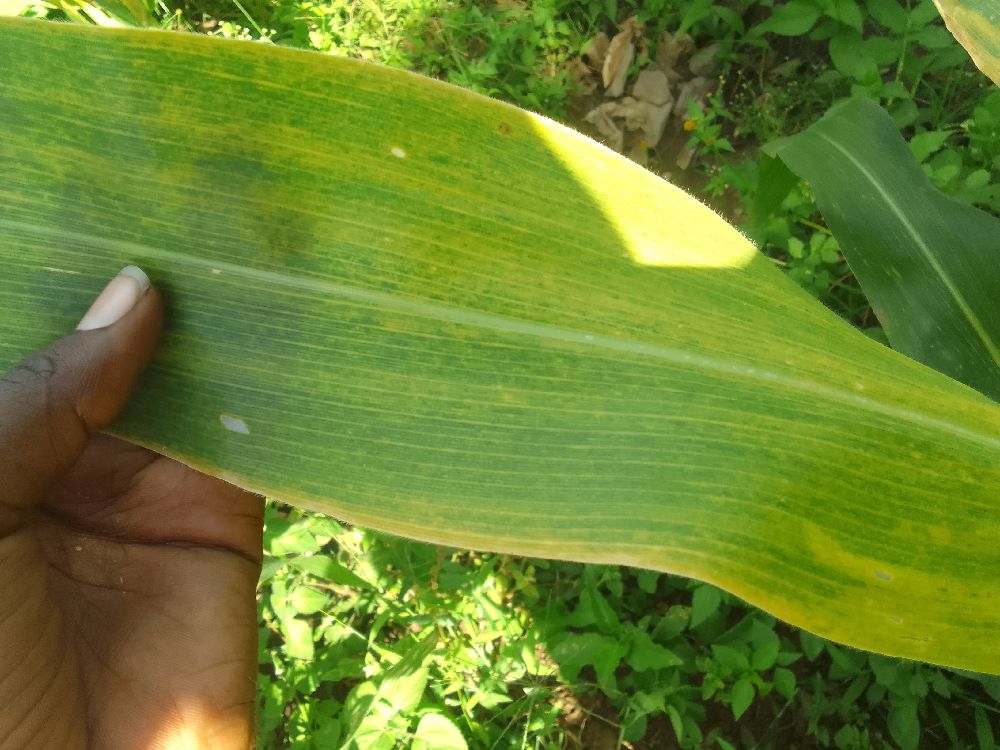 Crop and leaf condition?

maize, maize lethal necrosis
